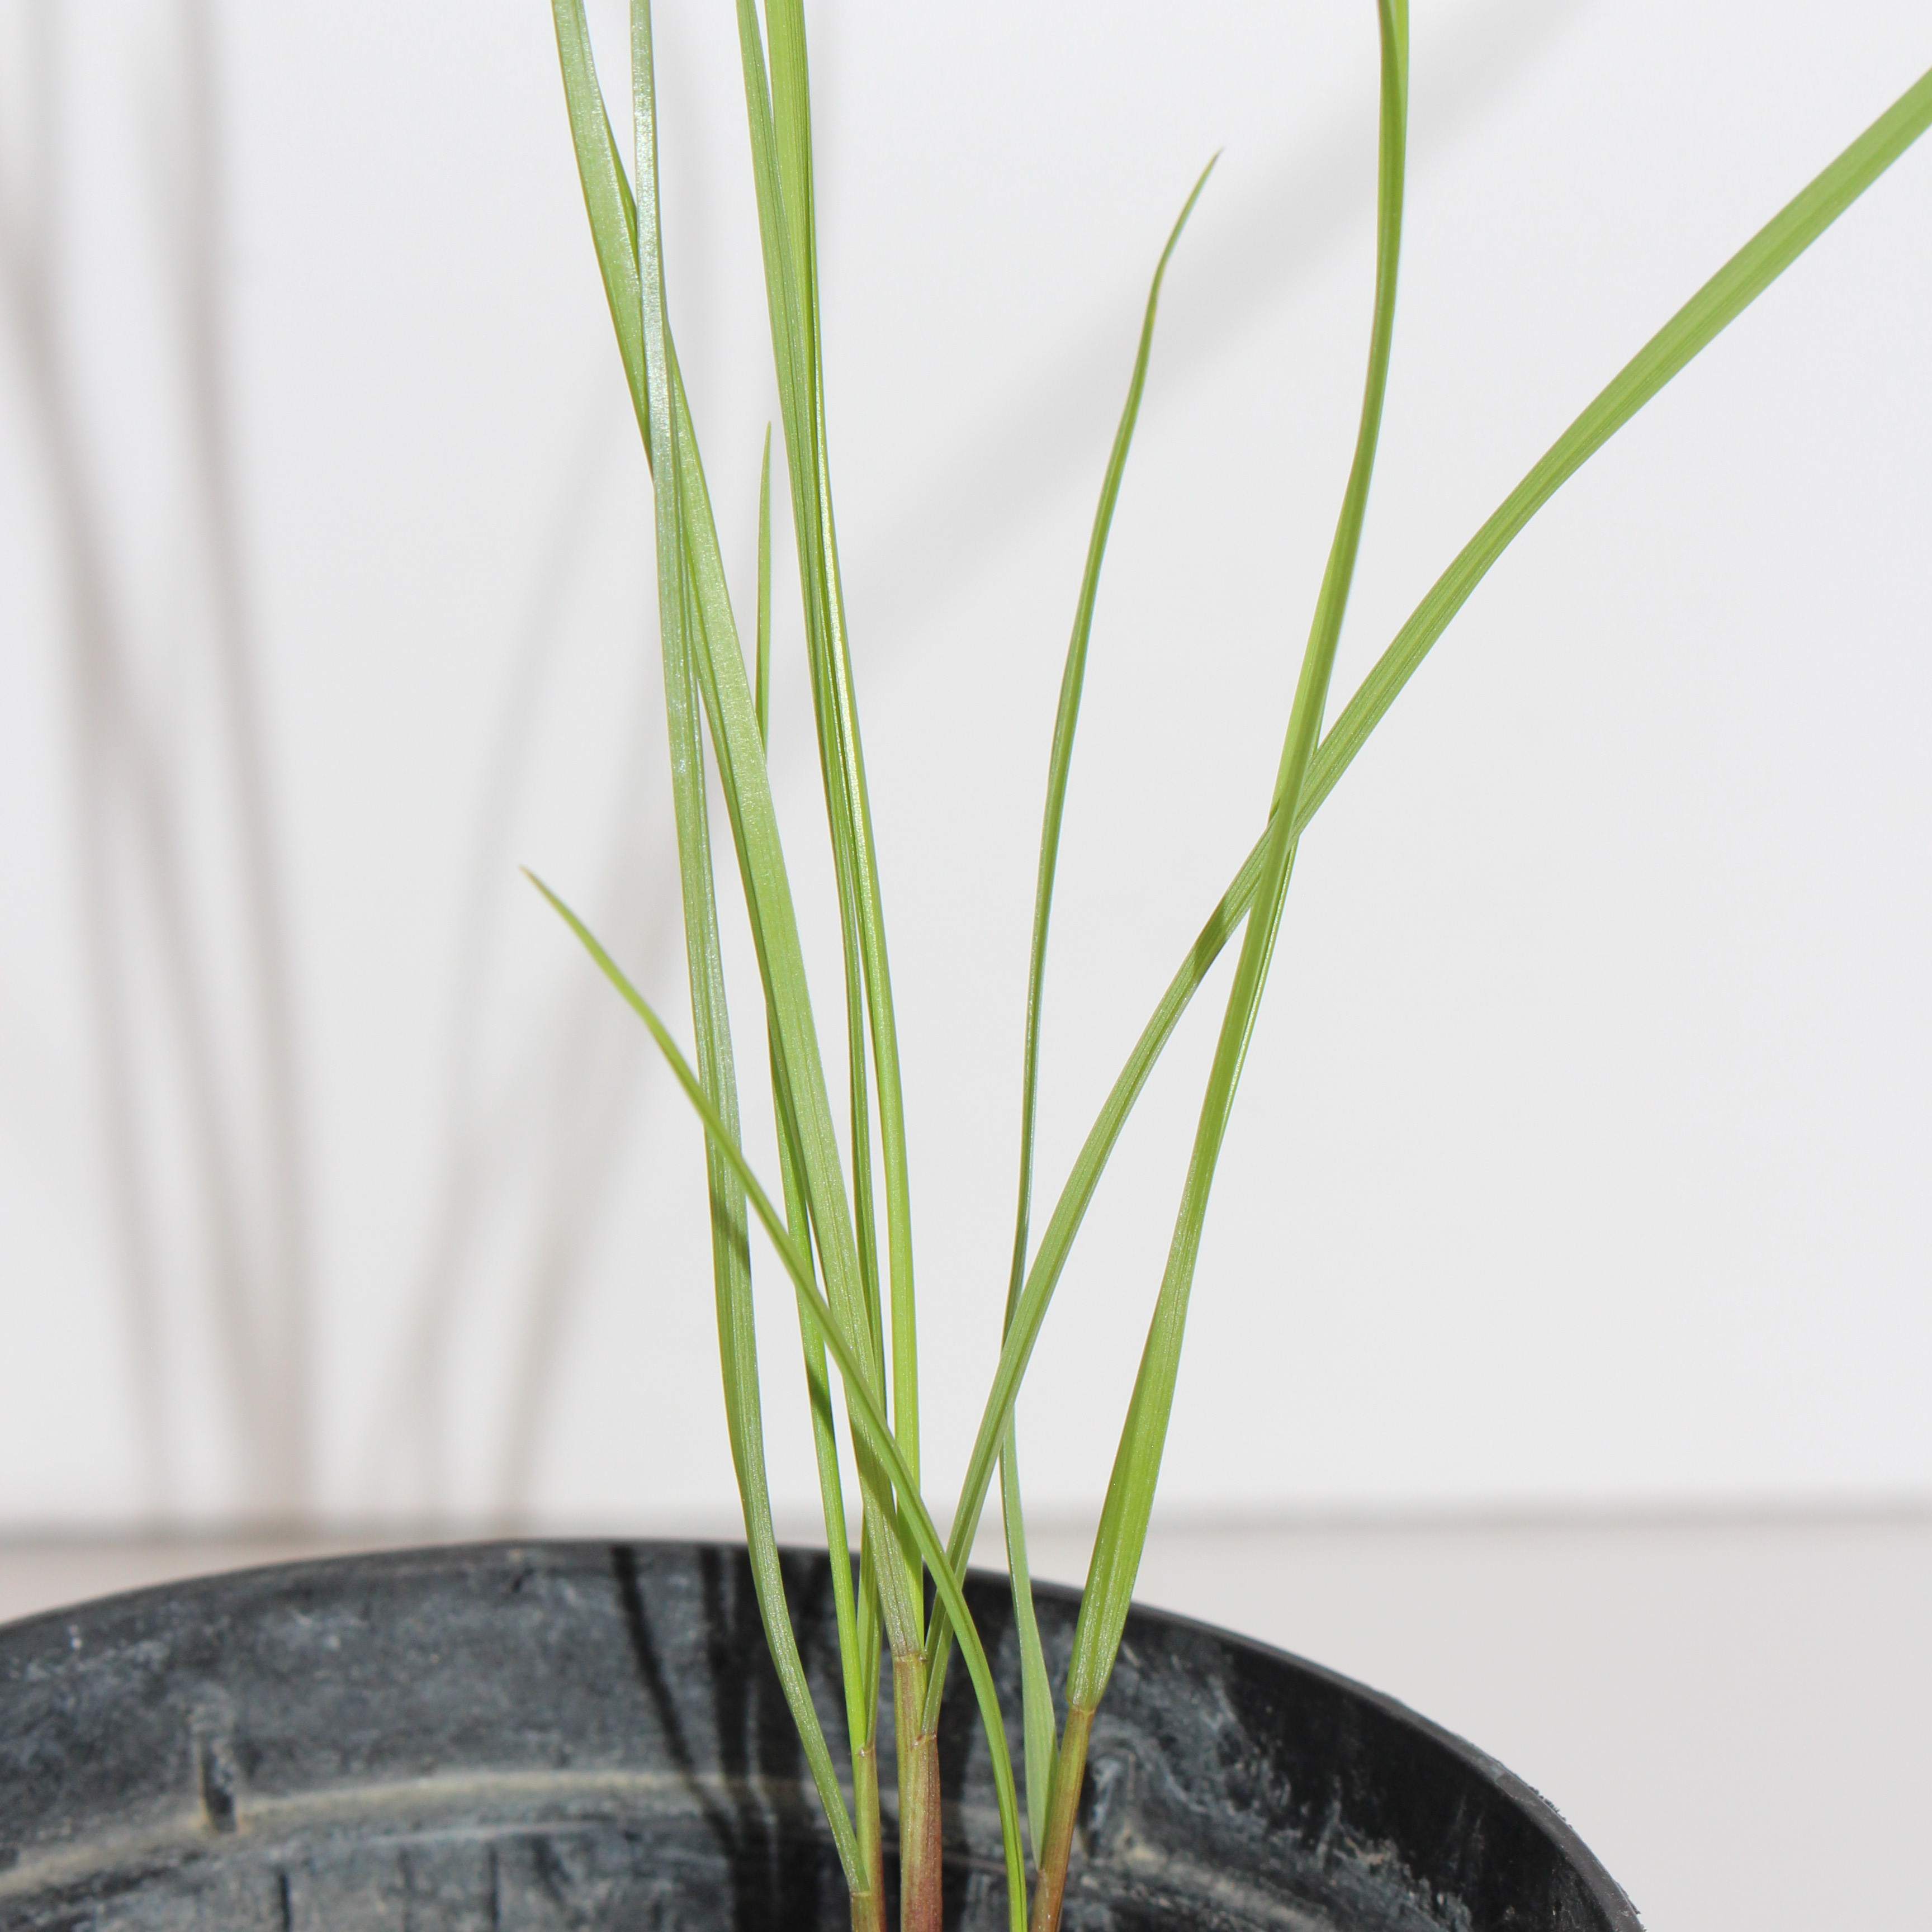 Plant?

Lolium multiflorum
